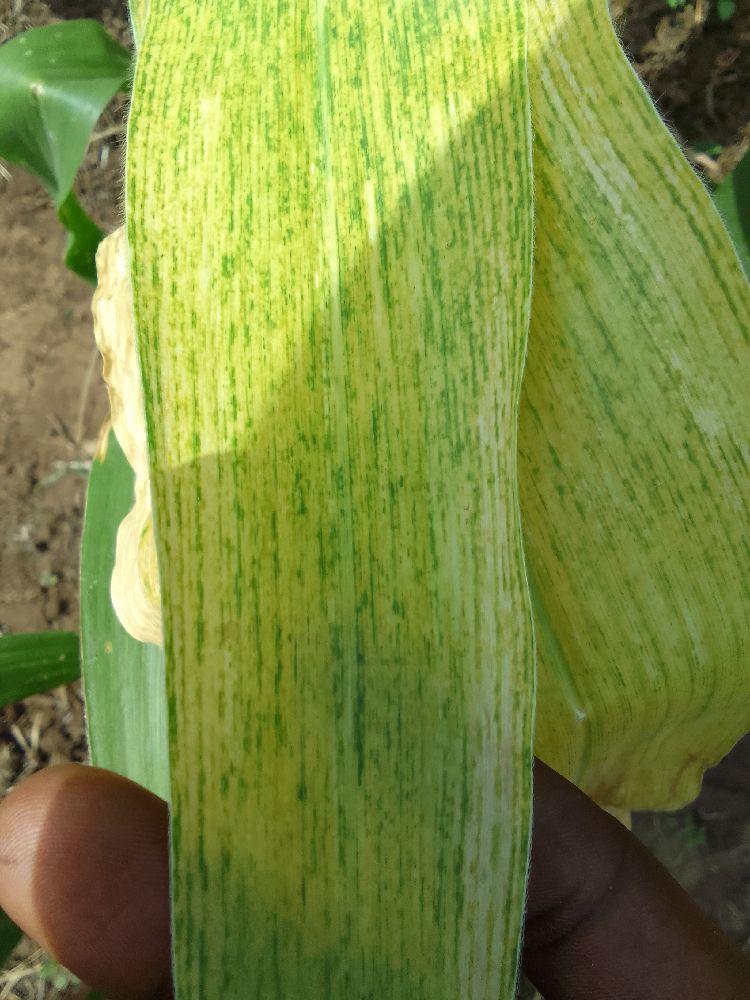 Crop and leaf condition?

maize, maize lethal necrosis
